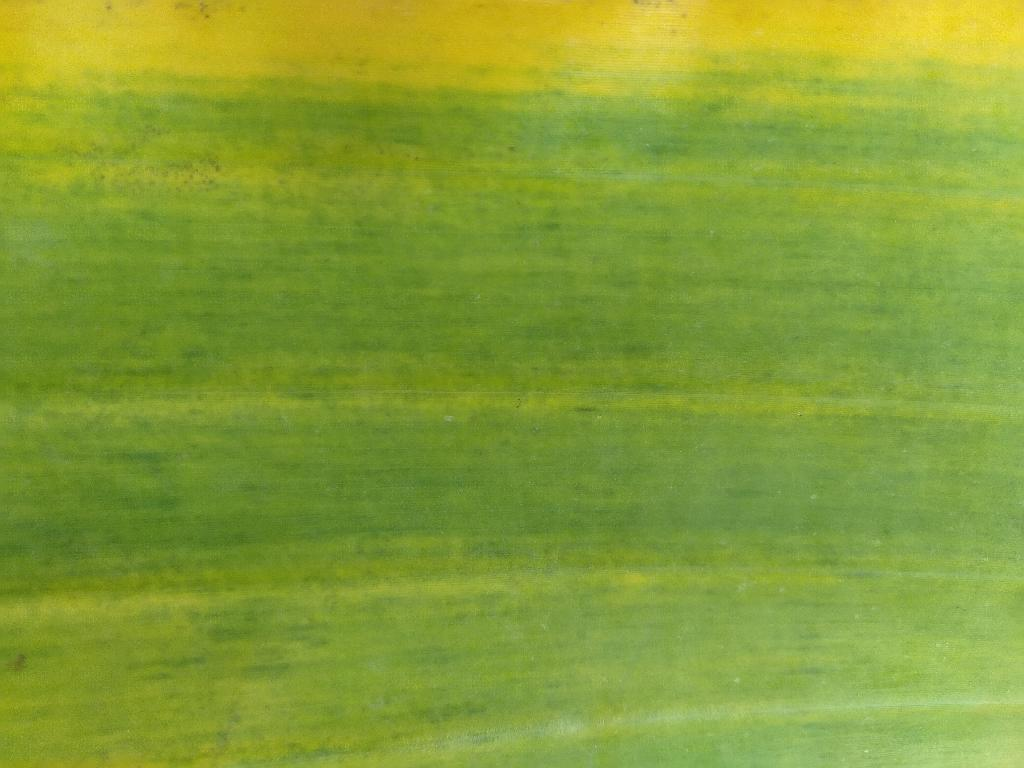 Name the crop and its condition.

banana, fusarium wilt race 1
